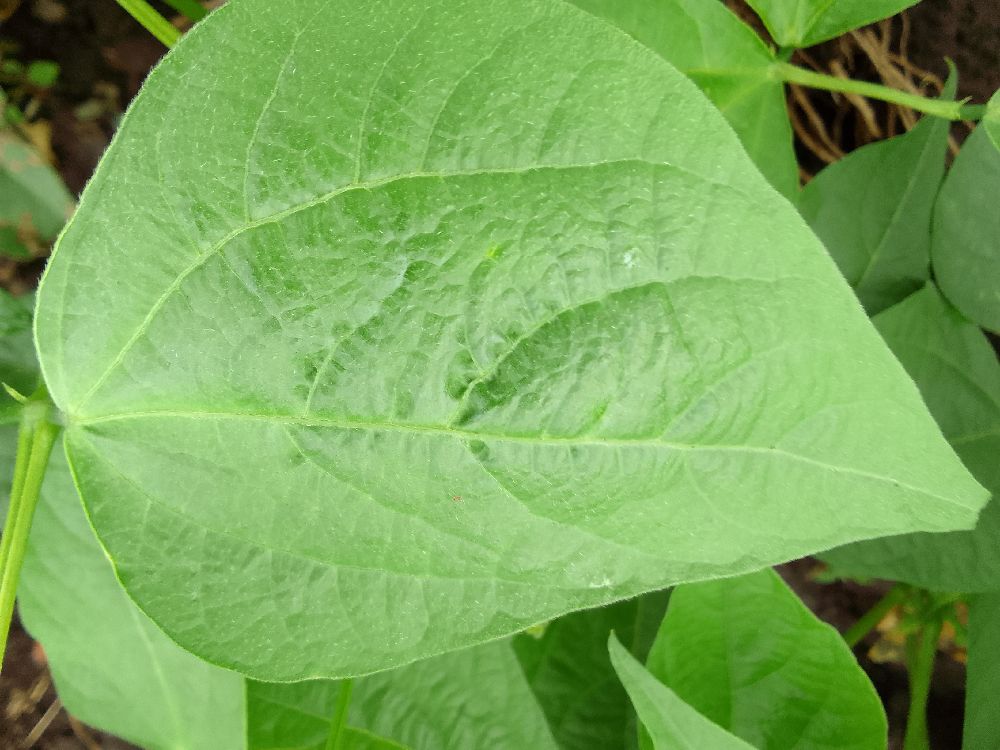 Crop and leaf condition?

common bean, healthy
